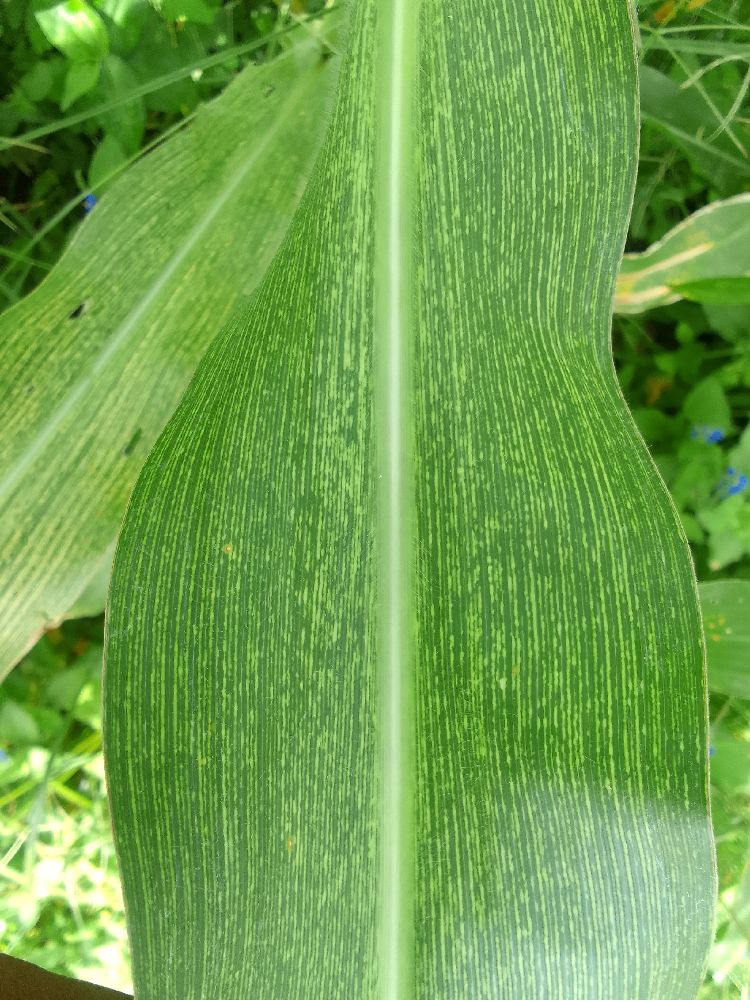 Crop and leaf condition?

maize, maize streak virus
